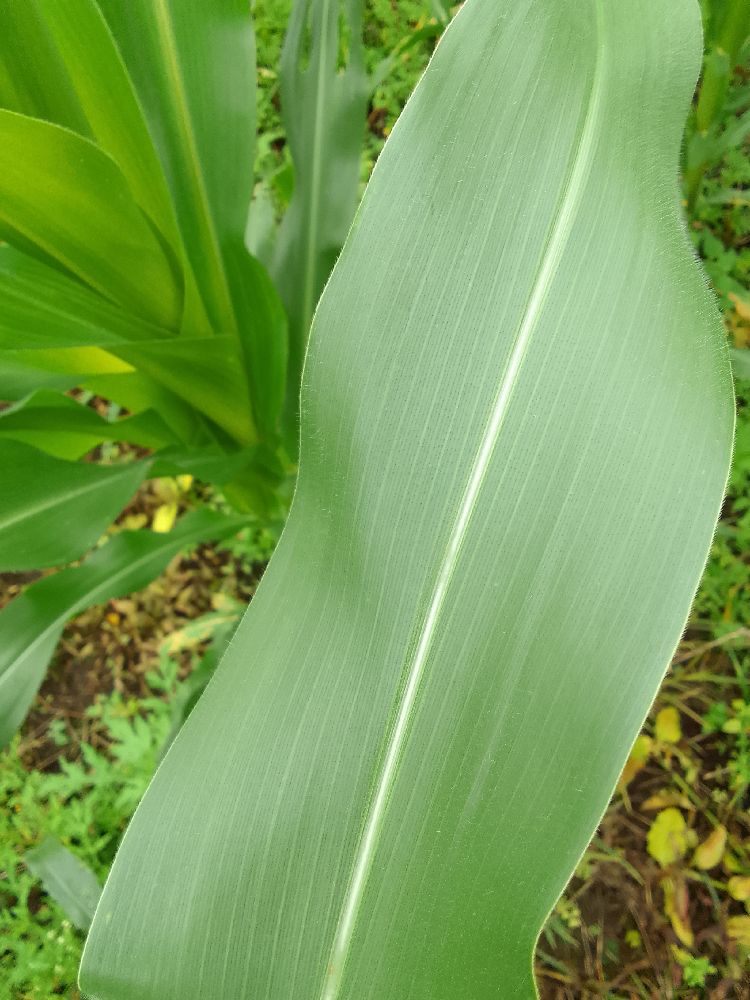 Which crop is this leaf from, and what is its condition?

maize, healthy
